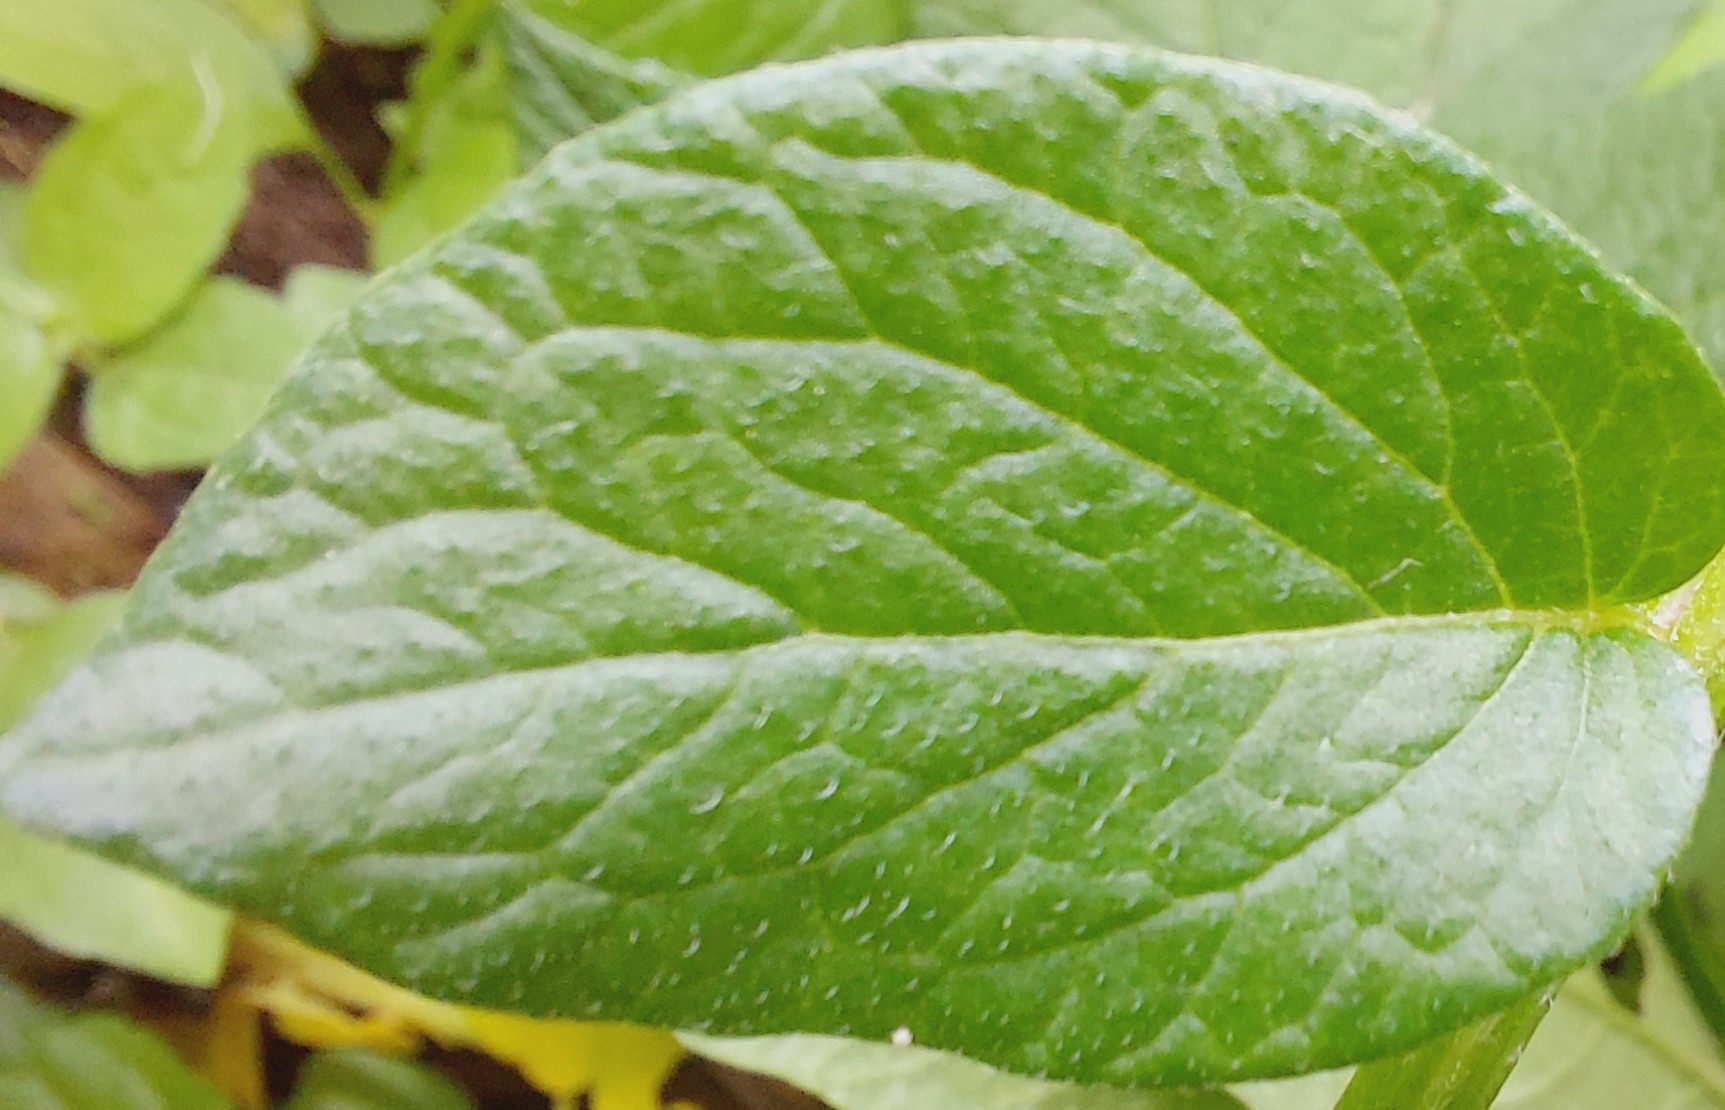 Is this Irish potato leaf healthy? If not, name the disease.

healthy
